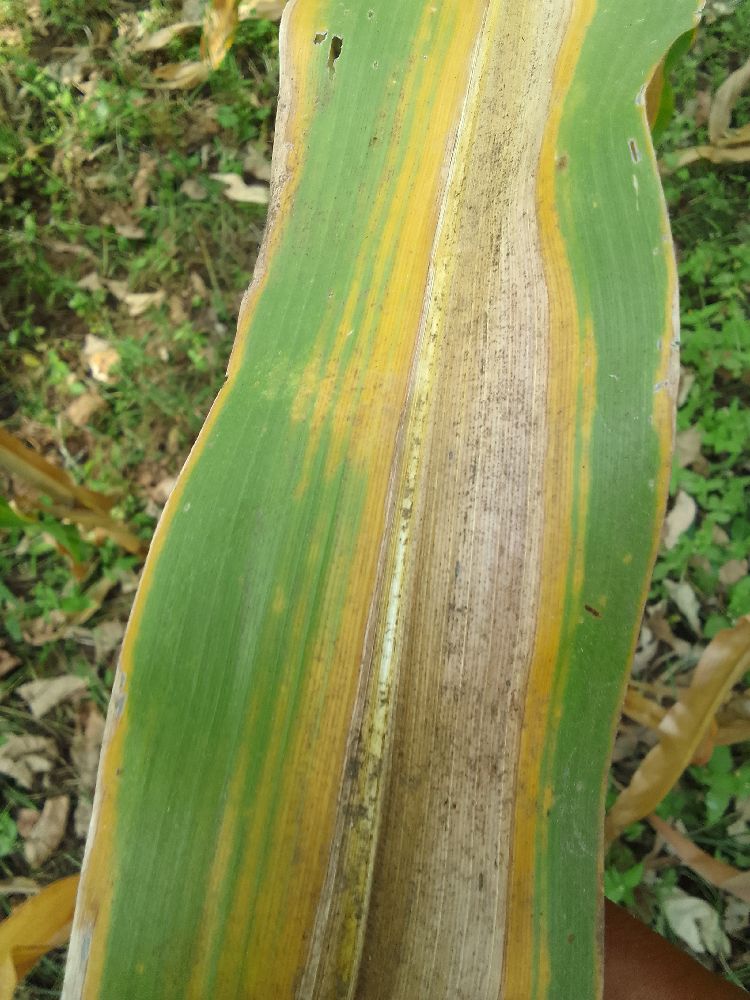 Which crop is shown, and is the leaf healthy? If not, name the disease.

maize, maize lethal necrosis
